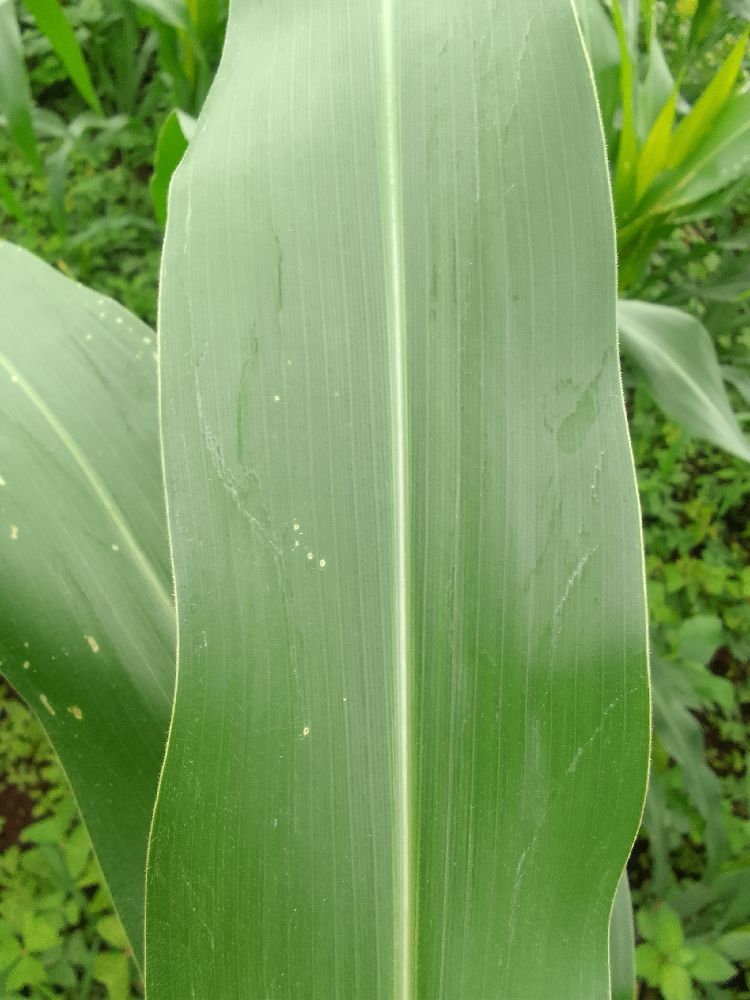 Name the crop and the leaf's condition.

maize, healthy
